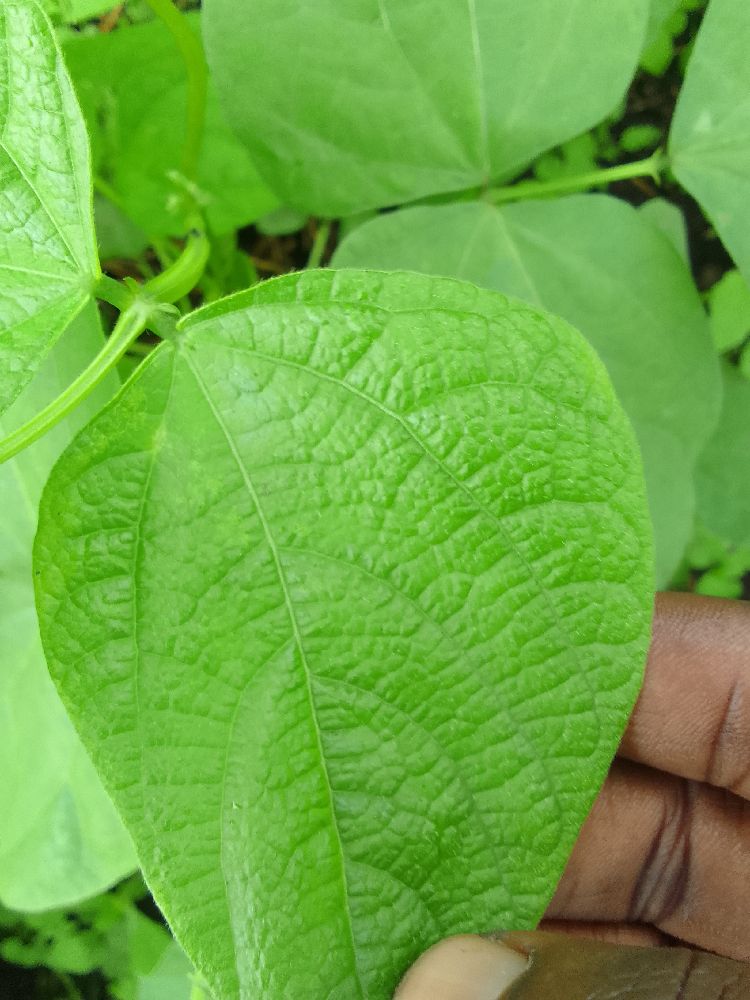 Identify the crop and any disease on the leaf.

common bean, healthy
